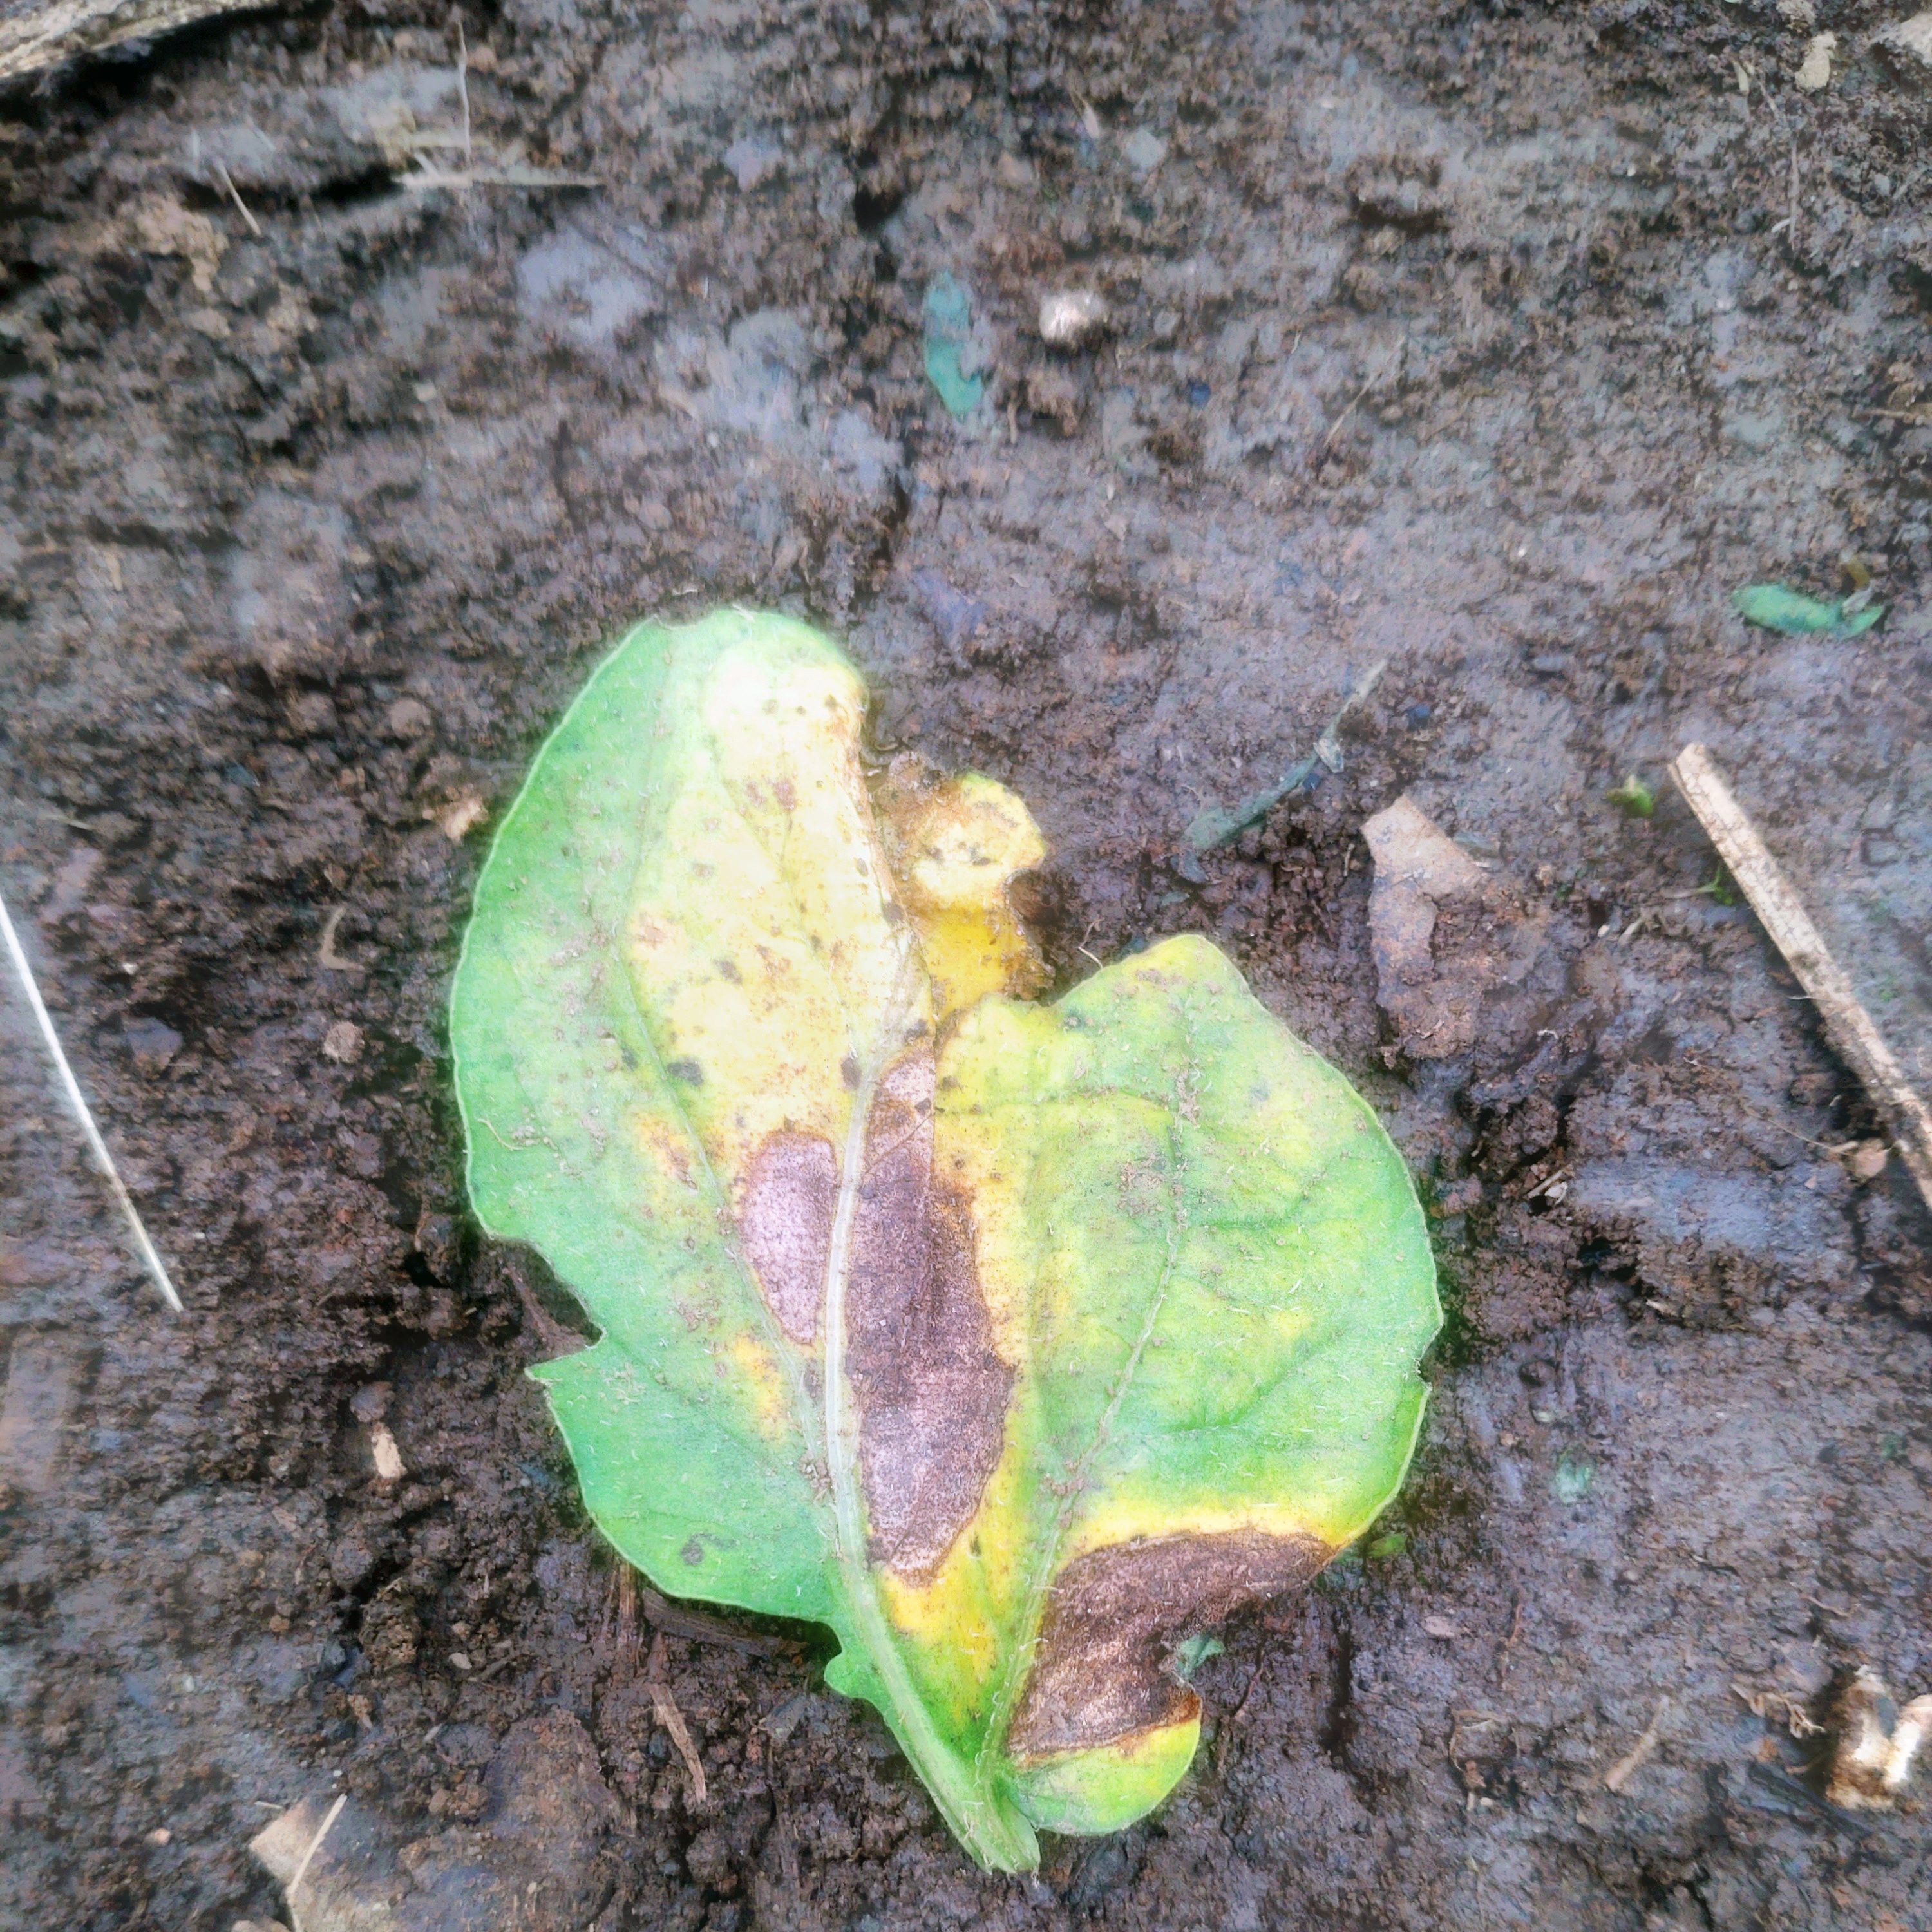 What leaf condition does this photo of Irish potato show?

late blight
